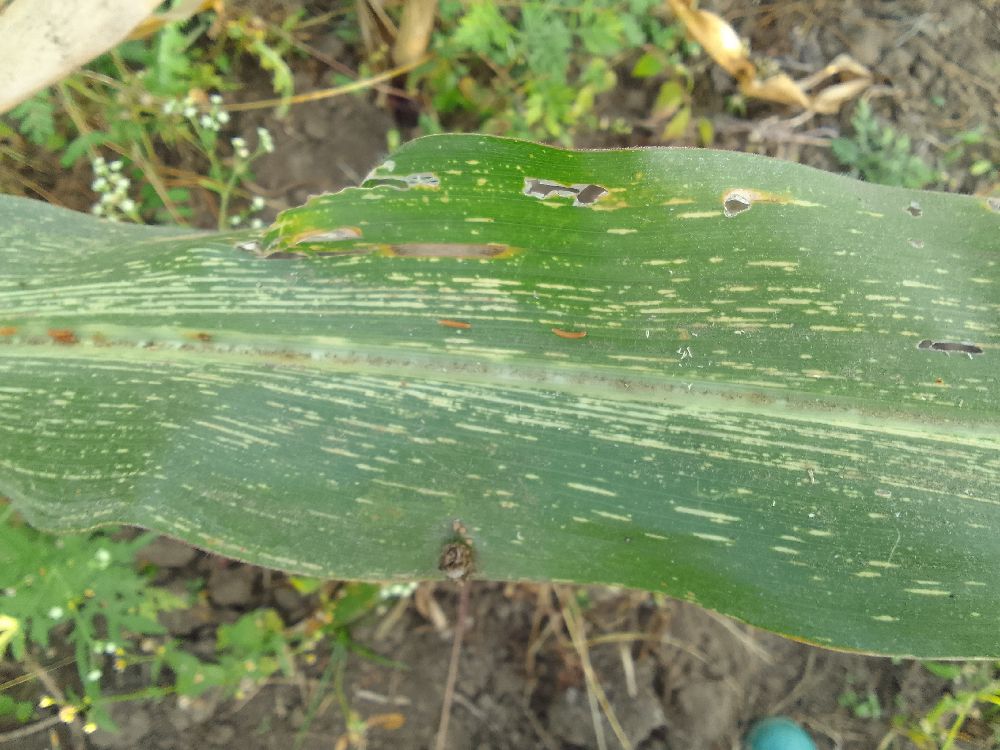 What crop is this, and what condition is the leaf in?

maize, maize streak virus
